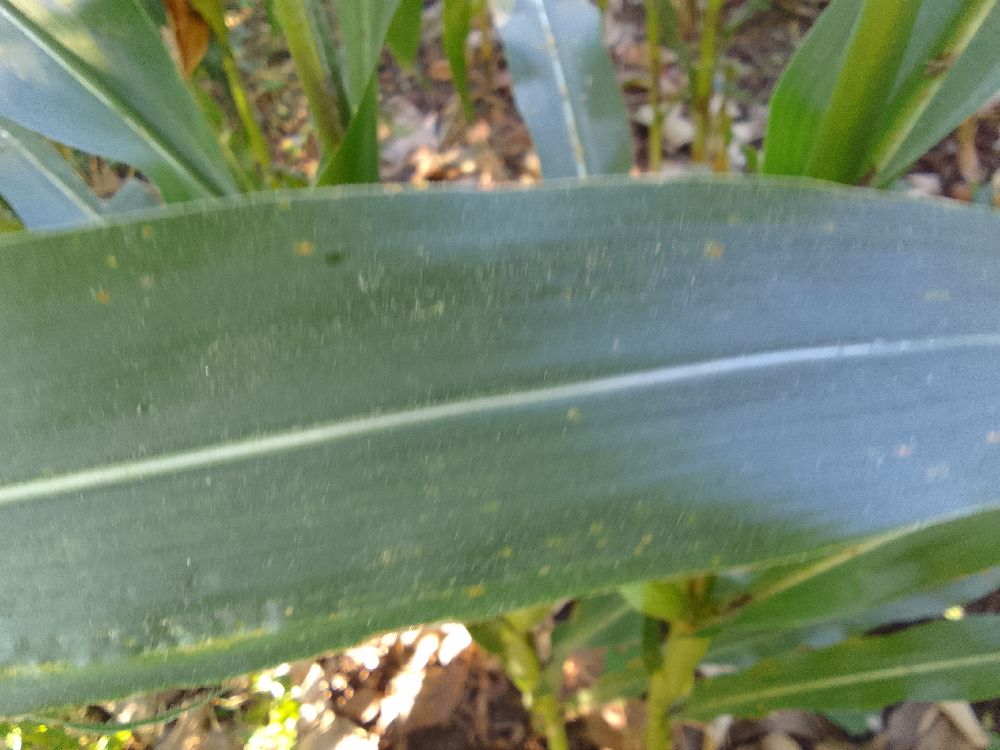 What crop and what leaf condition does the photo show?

maize, healthy
